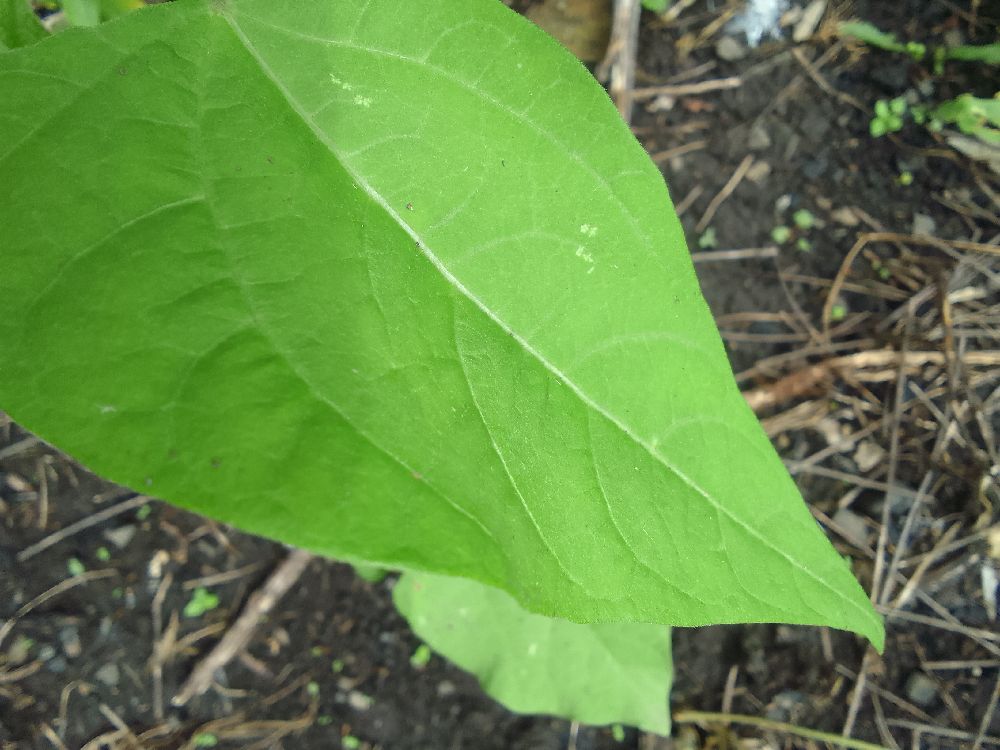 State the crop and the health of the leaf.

common bean, healthy
